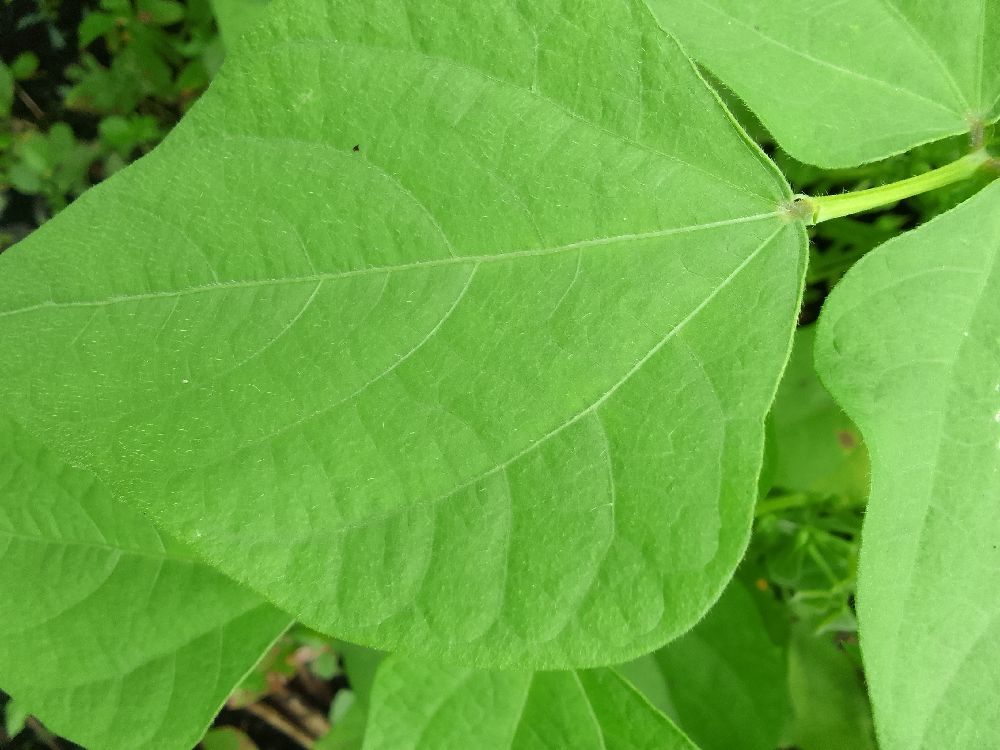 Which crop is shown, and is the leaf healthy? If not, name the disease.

common bean, healthy
